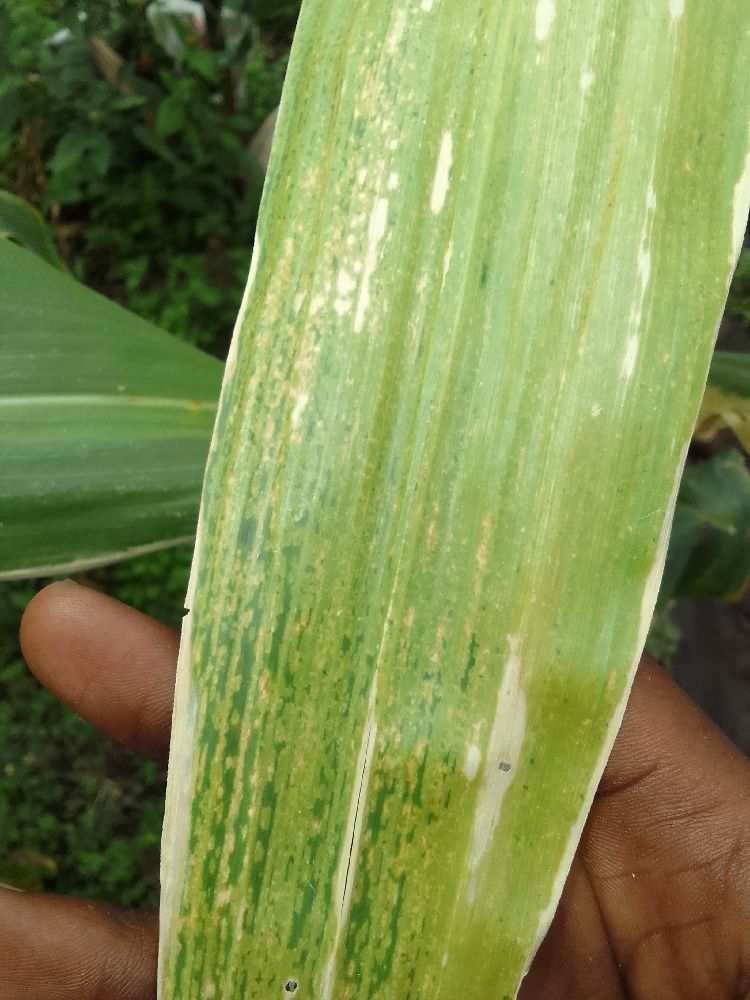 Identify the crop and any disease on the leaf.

maize, maize lethal necrosis
